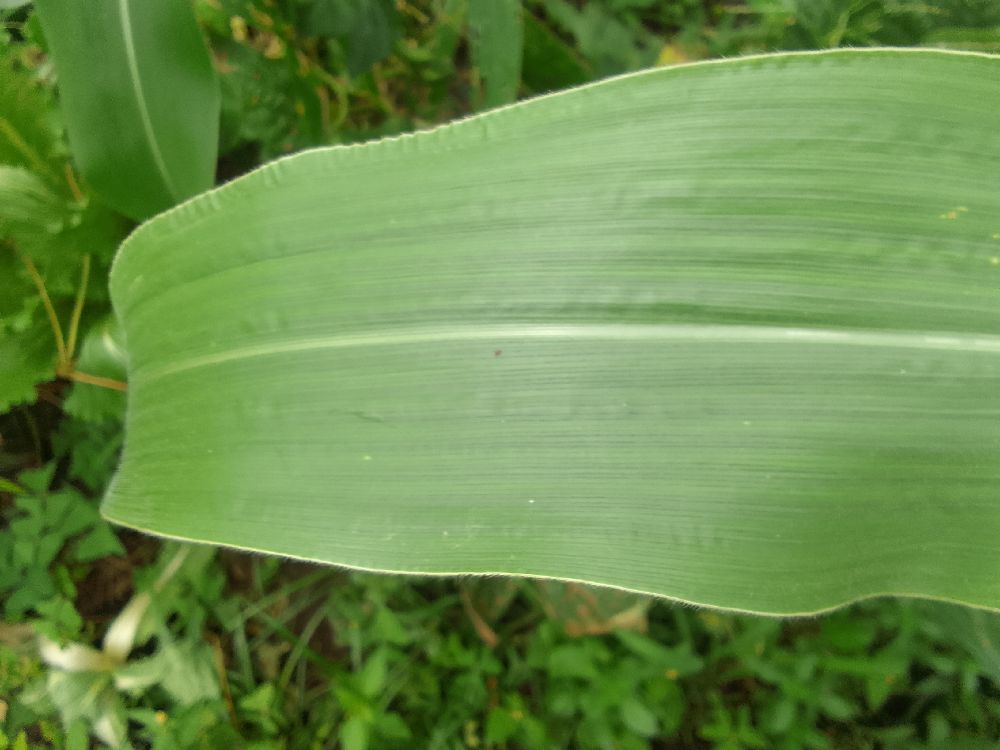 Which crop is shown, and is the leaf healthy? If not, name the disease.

maize, healthy
